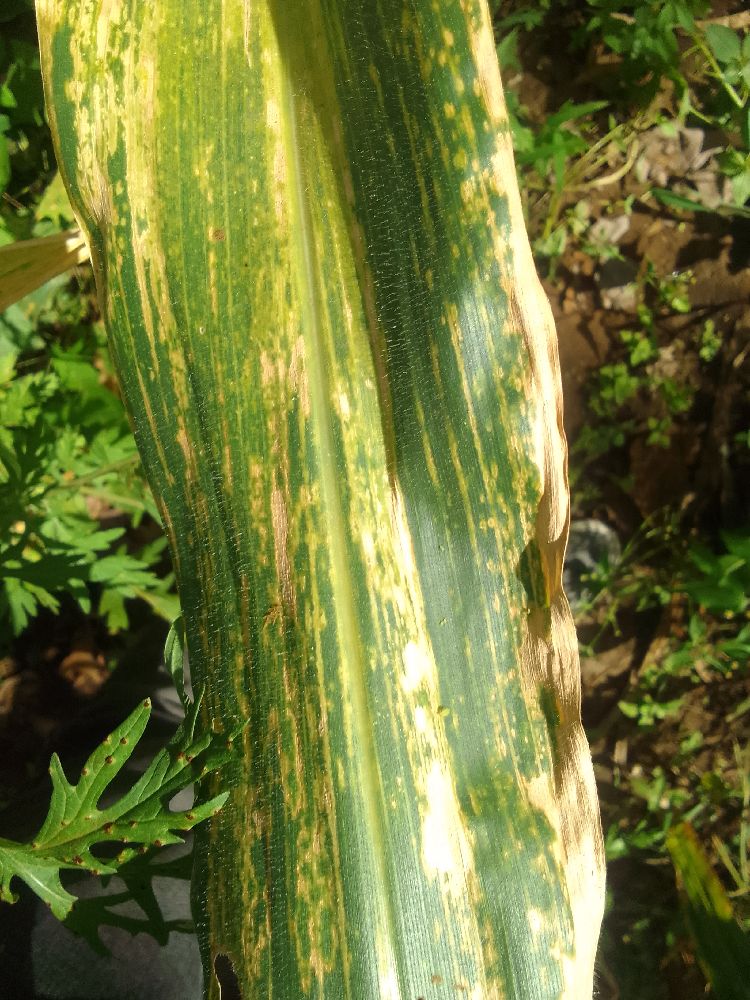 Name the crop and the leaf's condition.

maize, maize lethal necrosis
